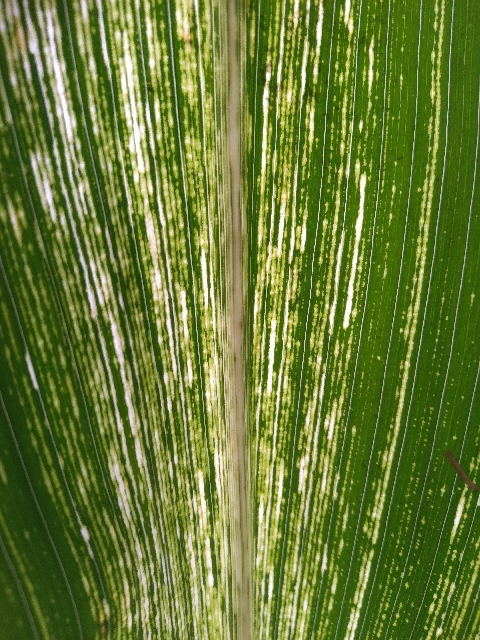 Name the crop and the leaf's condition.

maize, maize streak virus
